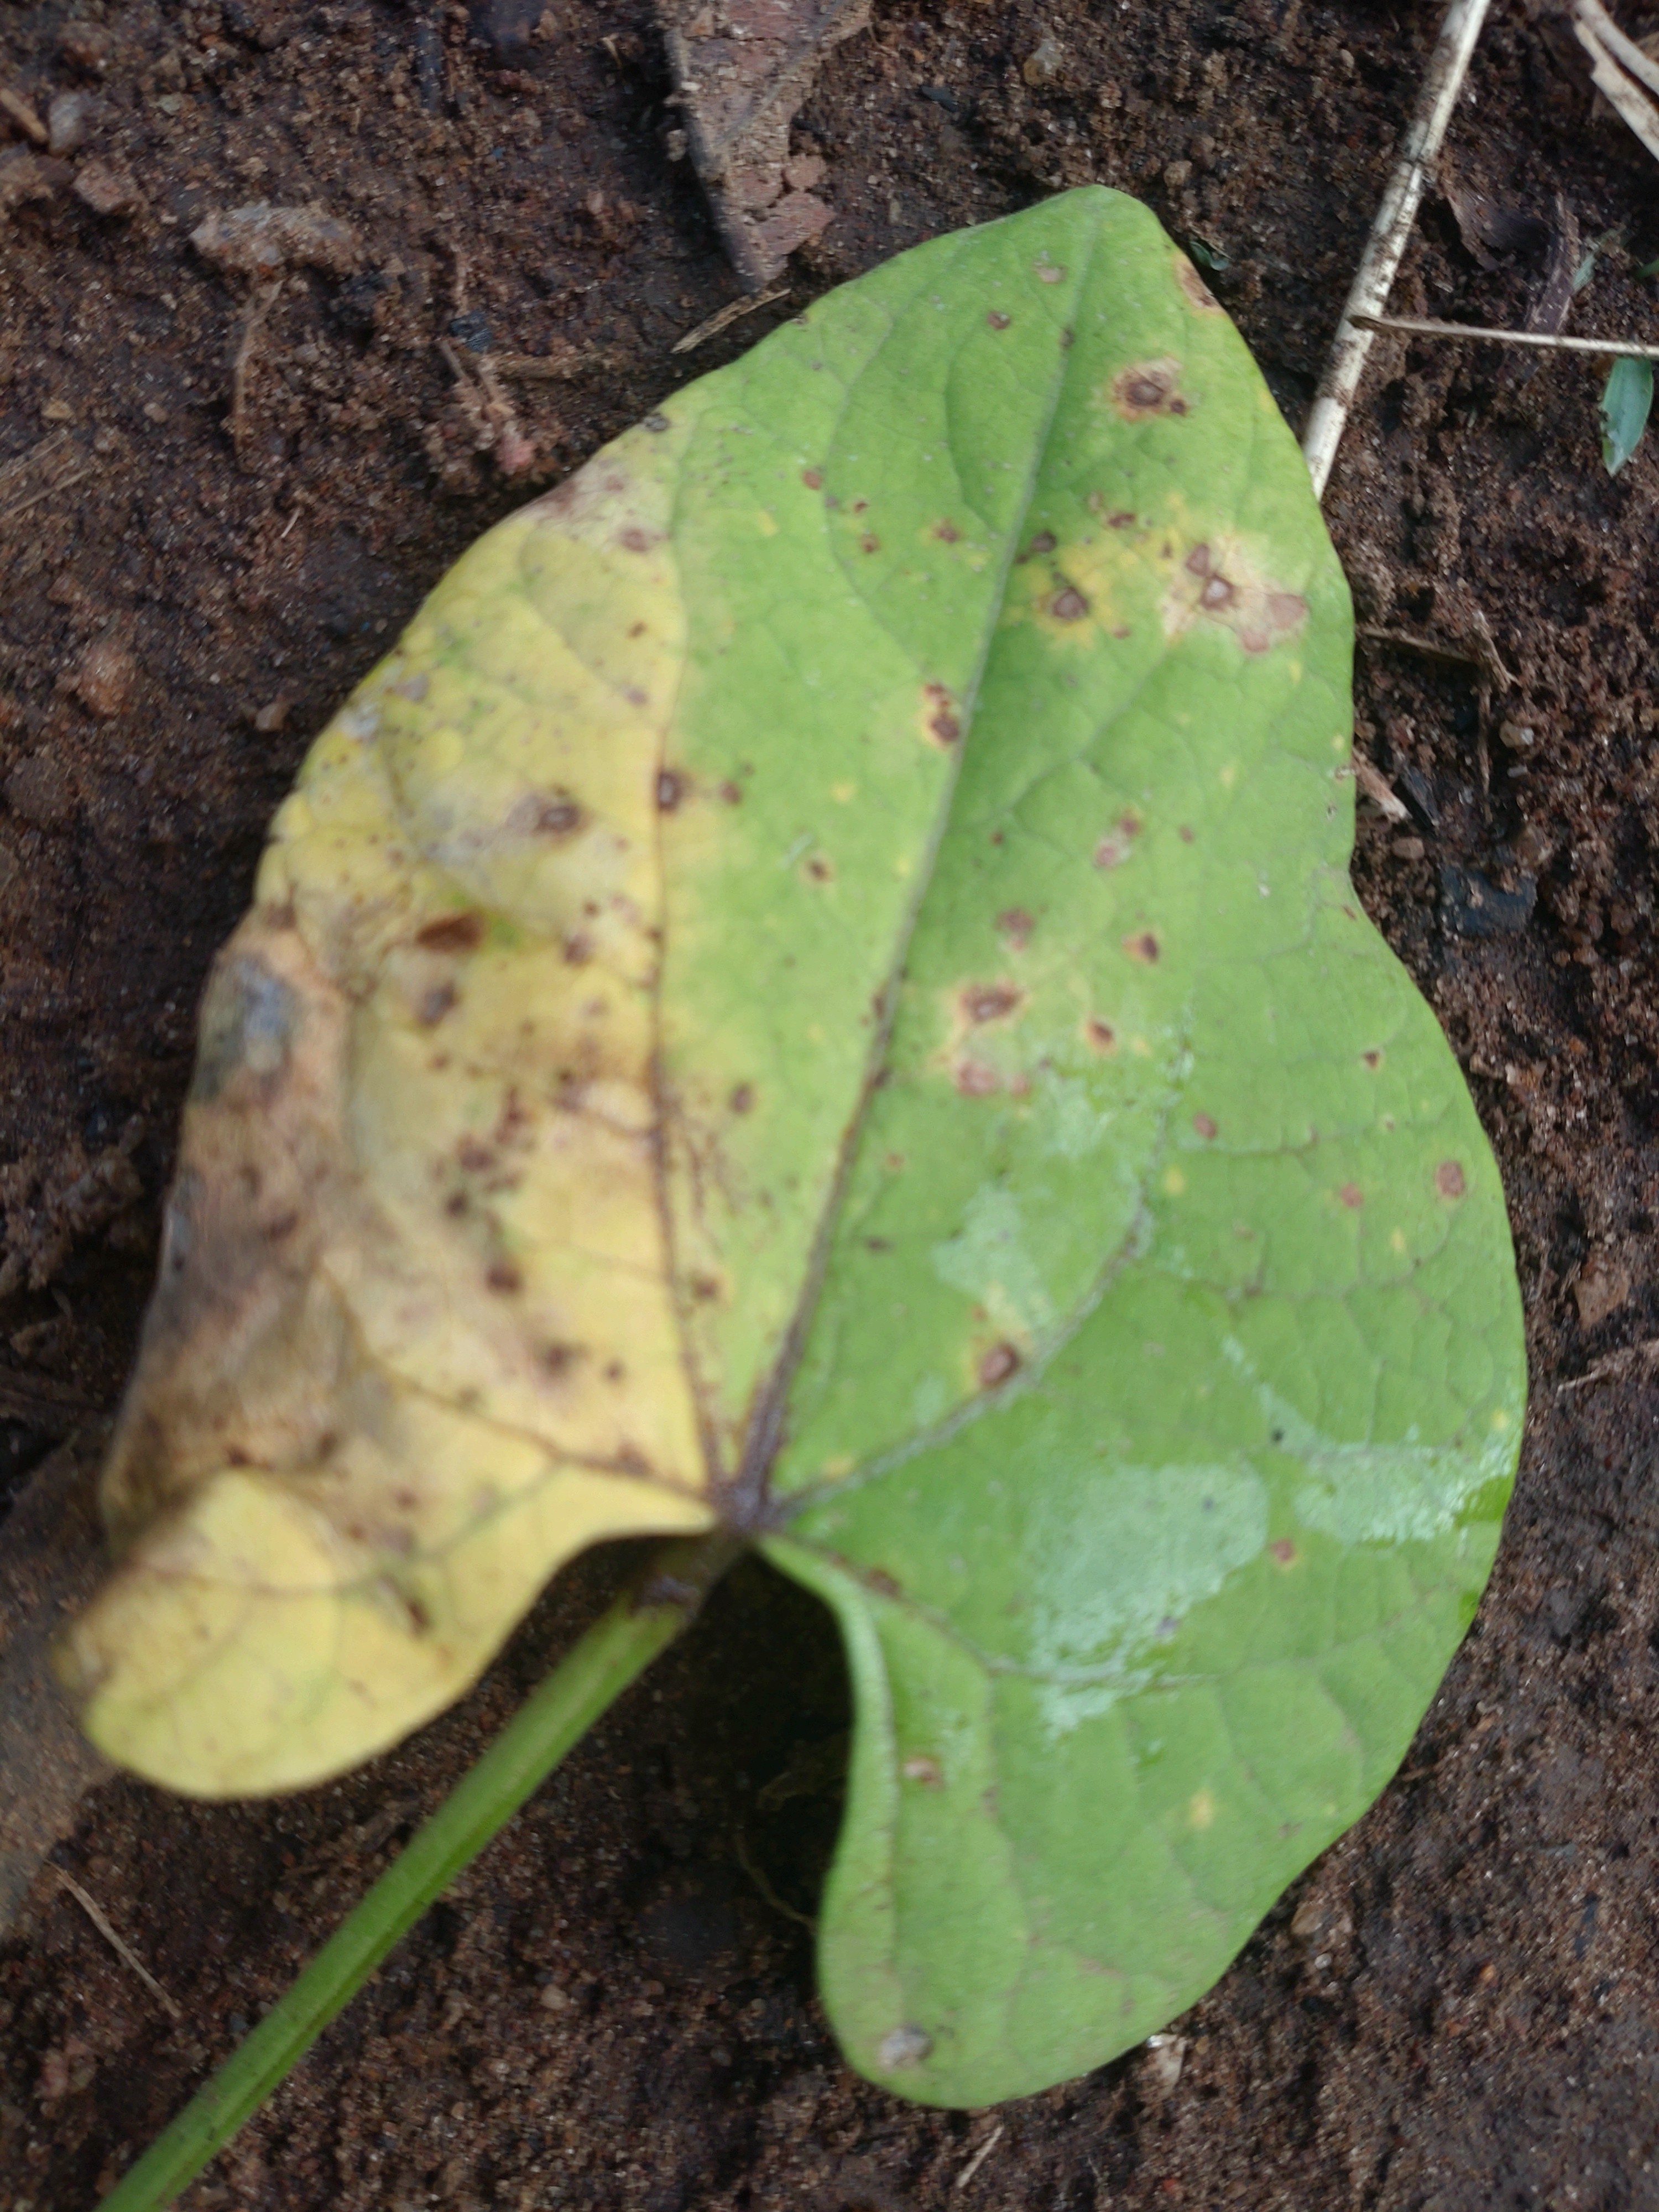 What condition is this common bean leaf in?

rust
